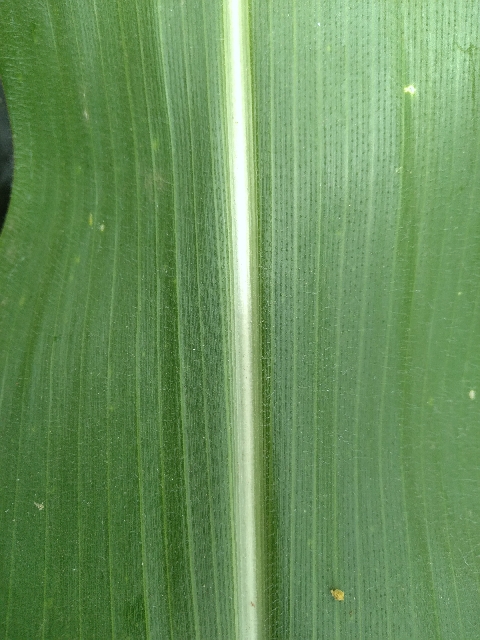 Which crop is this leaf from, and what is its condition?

maize, healthy
